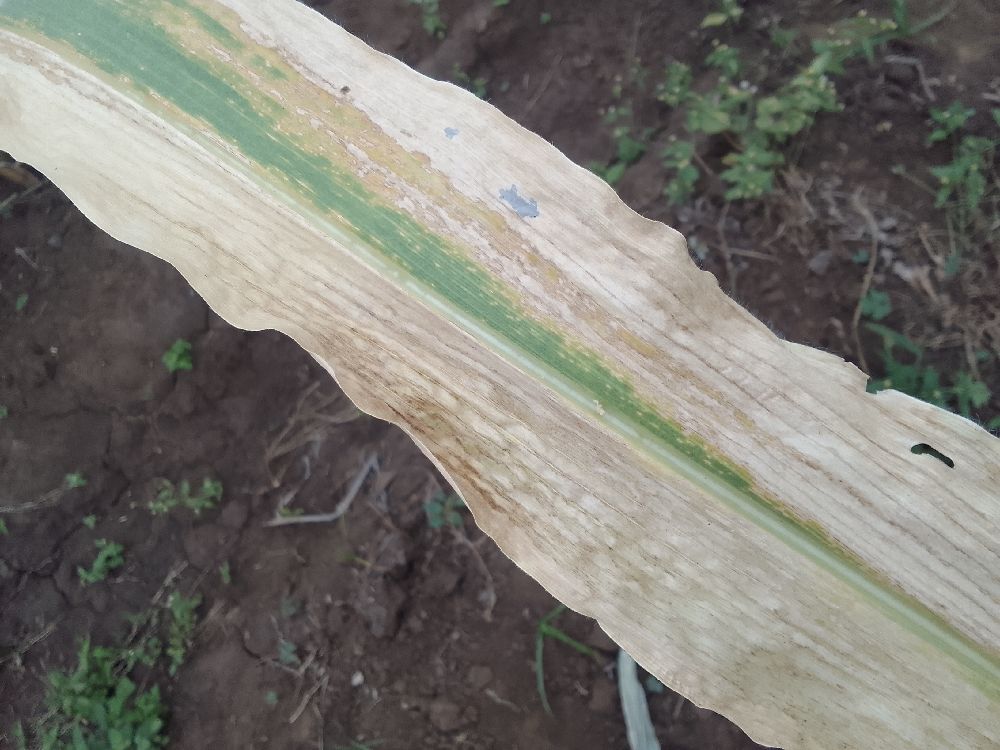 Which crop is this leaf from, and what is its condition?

maize, maize lethal necrosis
